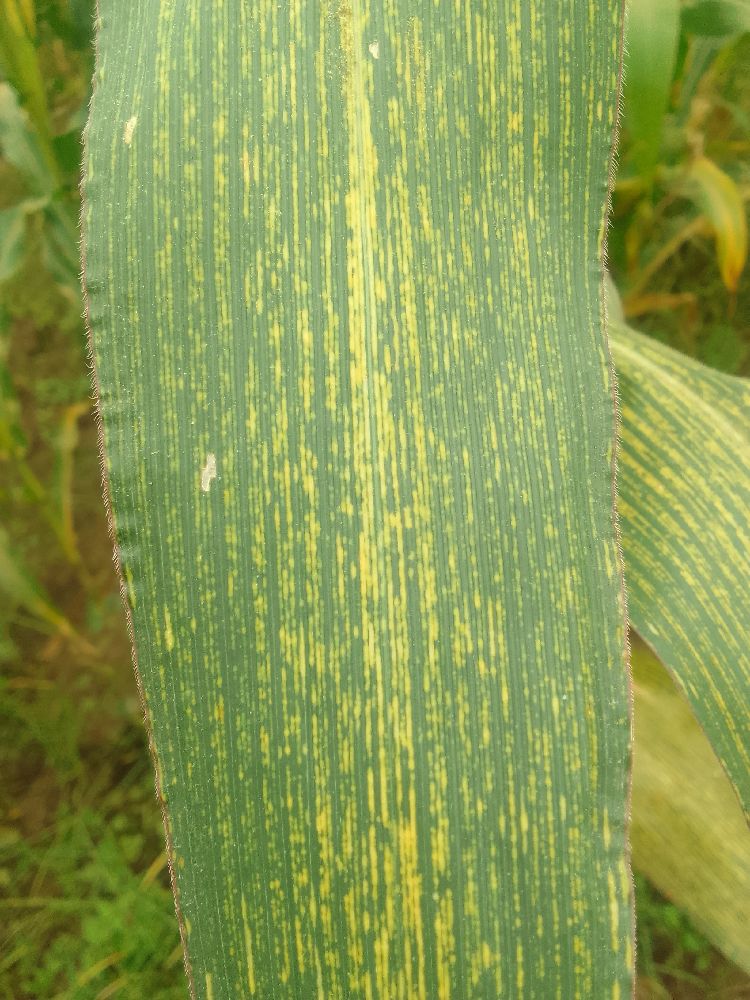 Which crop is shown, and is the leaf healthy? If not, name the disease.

maize, maize streak virus
